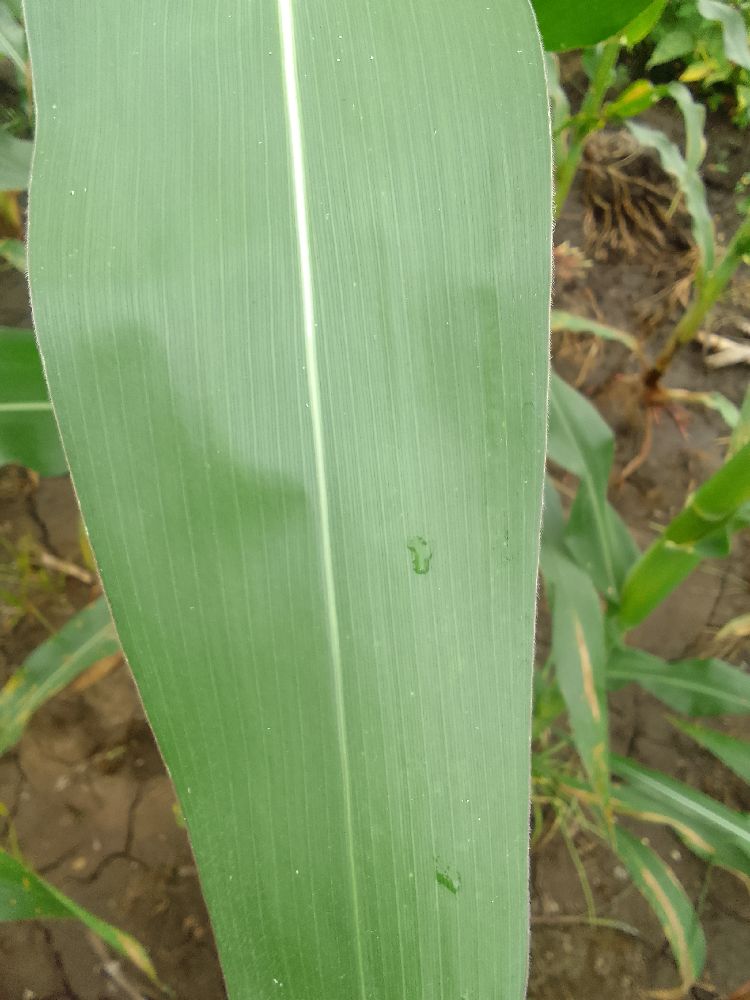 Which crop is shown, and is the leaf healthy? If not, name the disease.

maize, healthy
